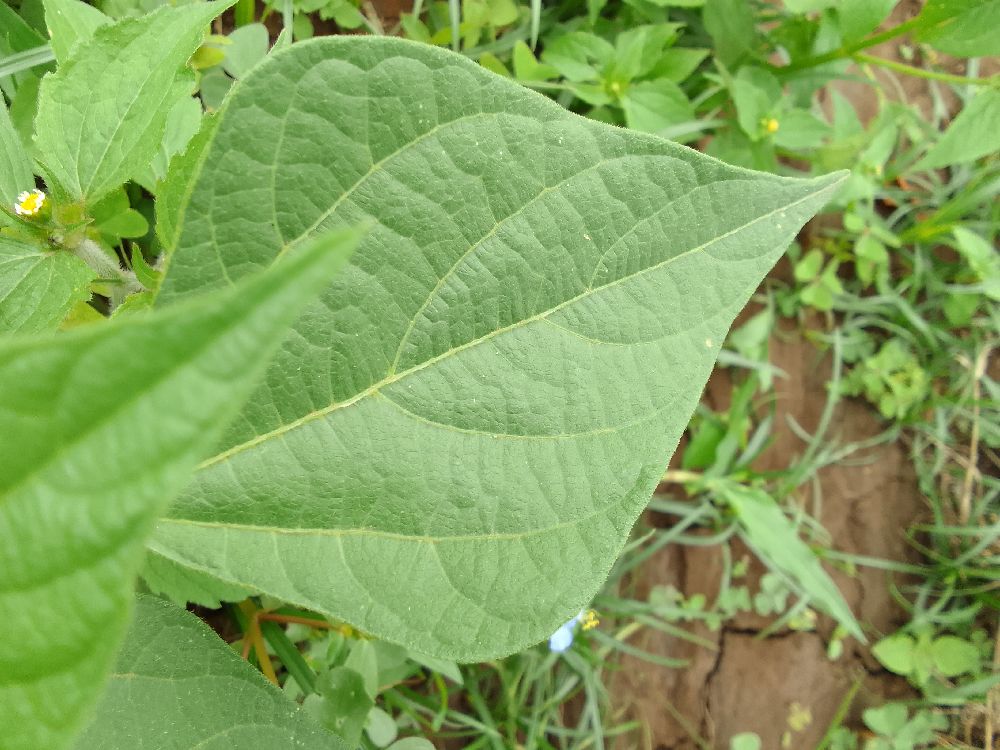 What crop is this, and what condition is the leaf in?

common bean, healthy
